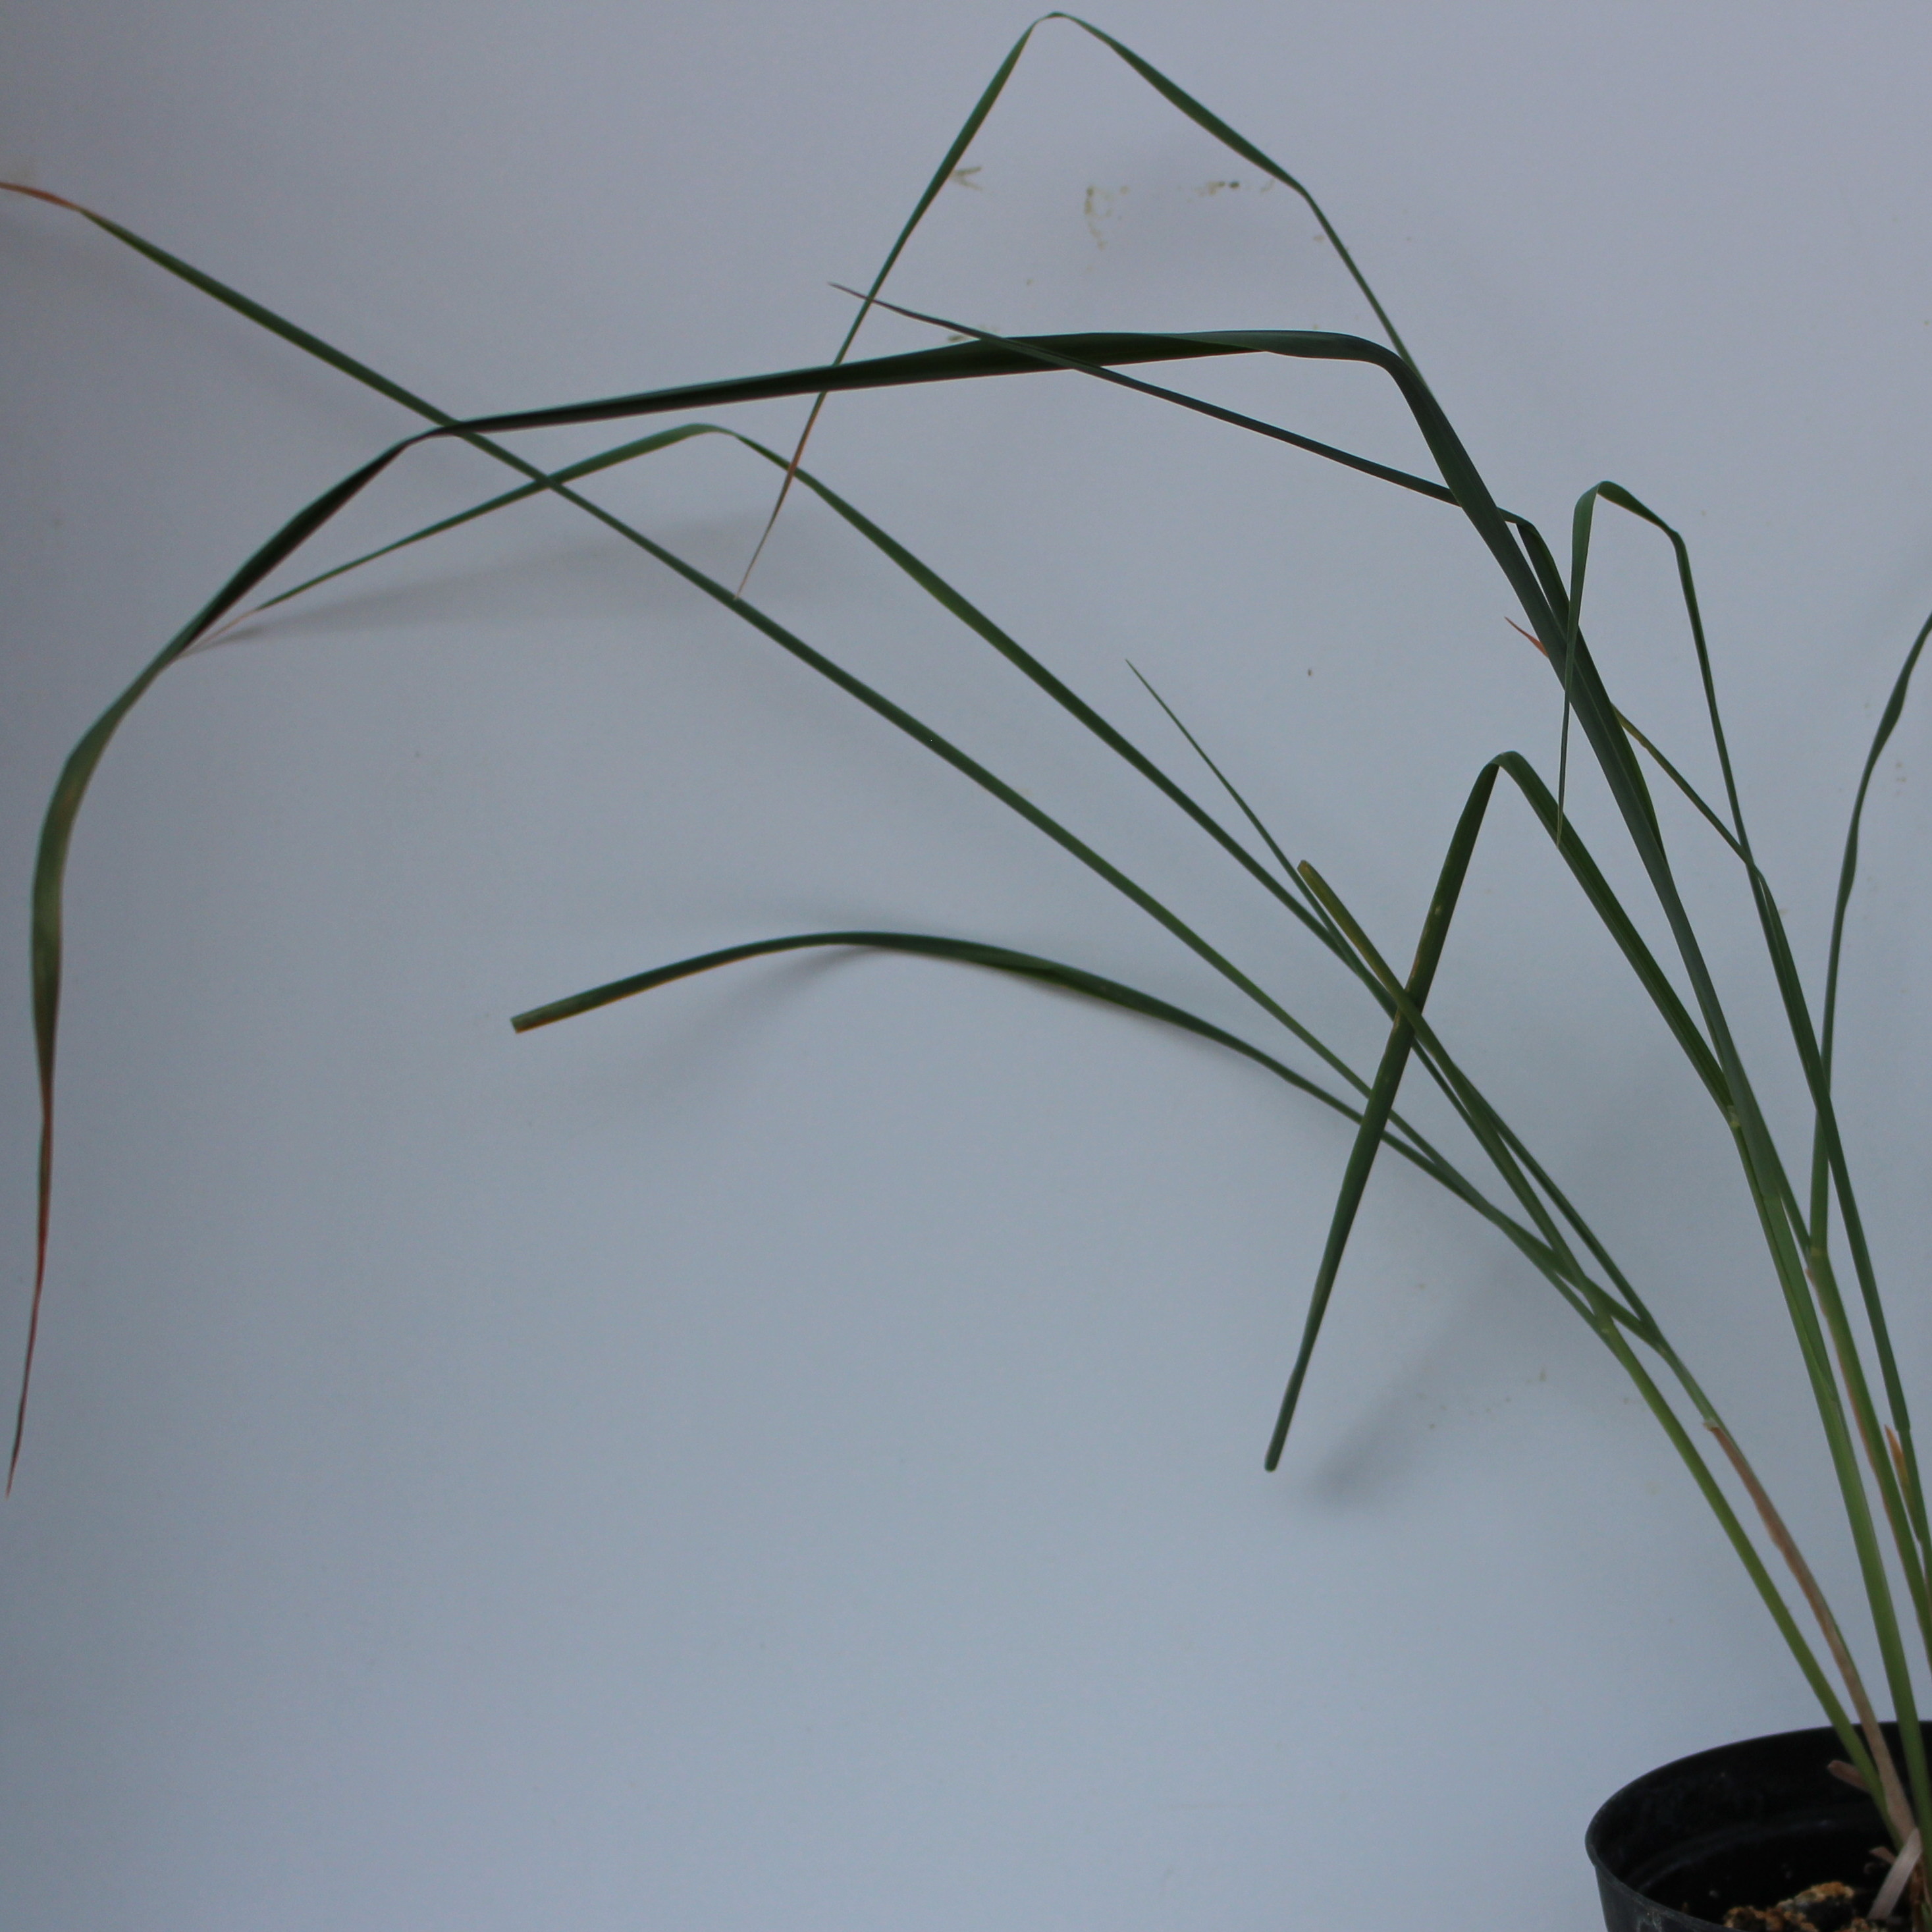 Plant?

Avena sterilis
